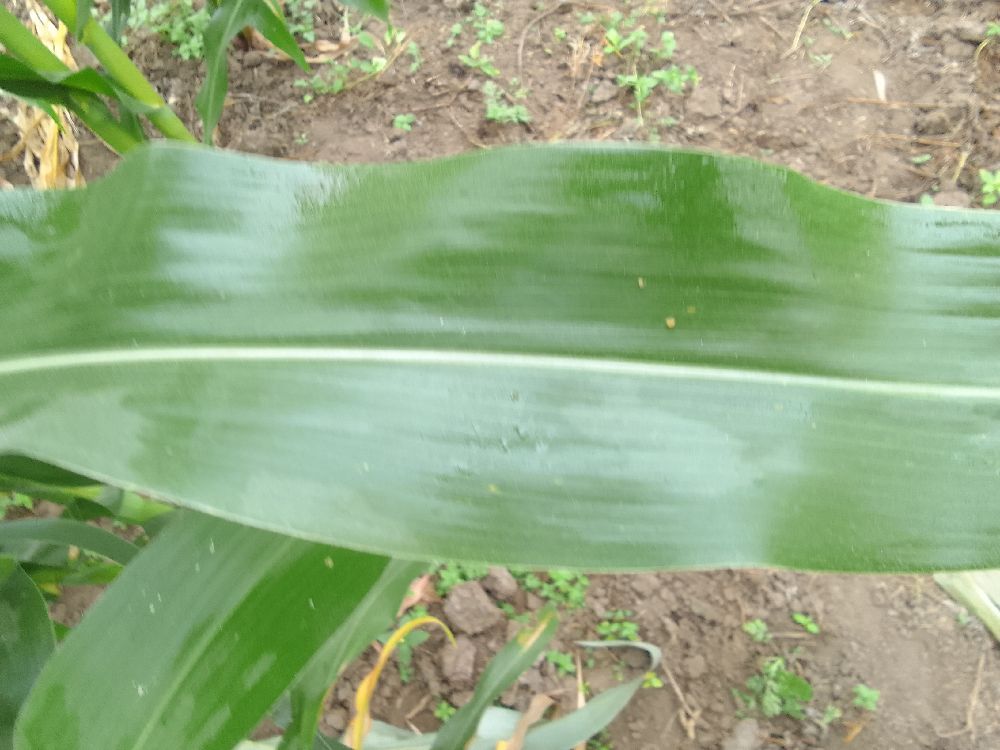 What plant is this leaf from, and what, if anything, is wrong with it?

maize, healthy
